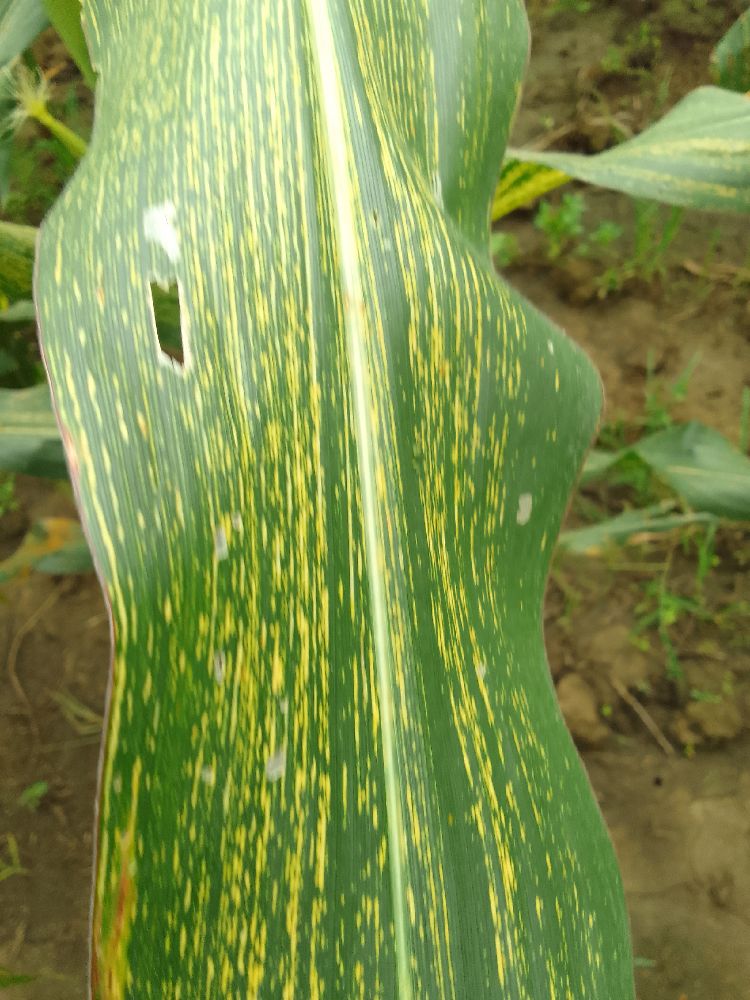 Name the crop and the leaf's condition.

maize, maize streak virus
